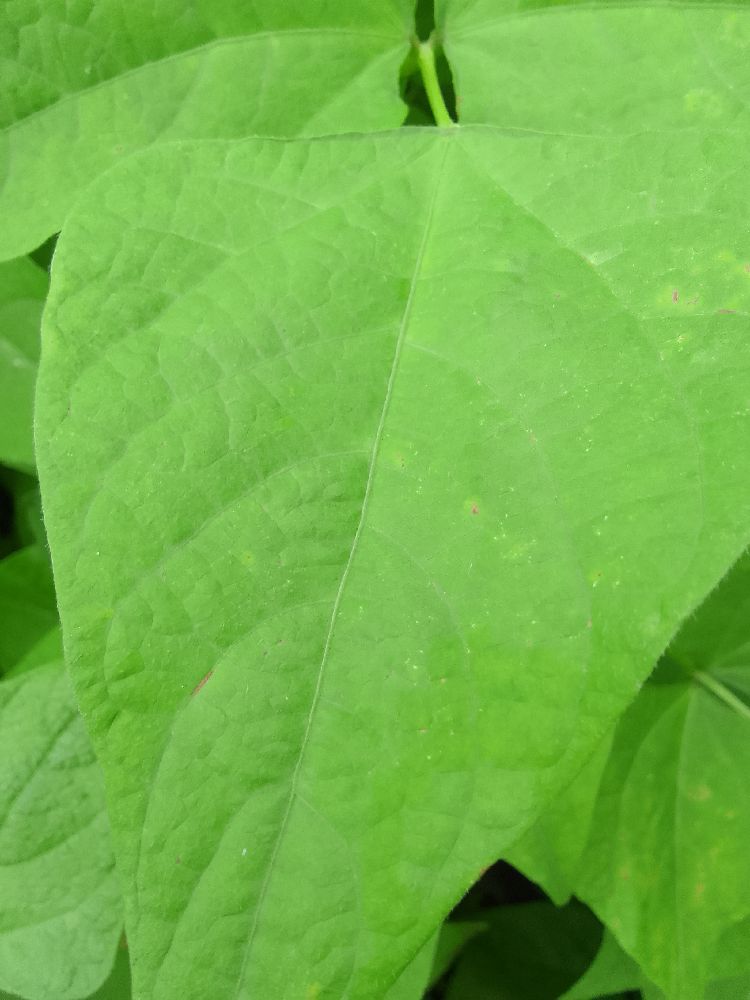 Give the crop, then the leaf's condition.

common bean, healthy
